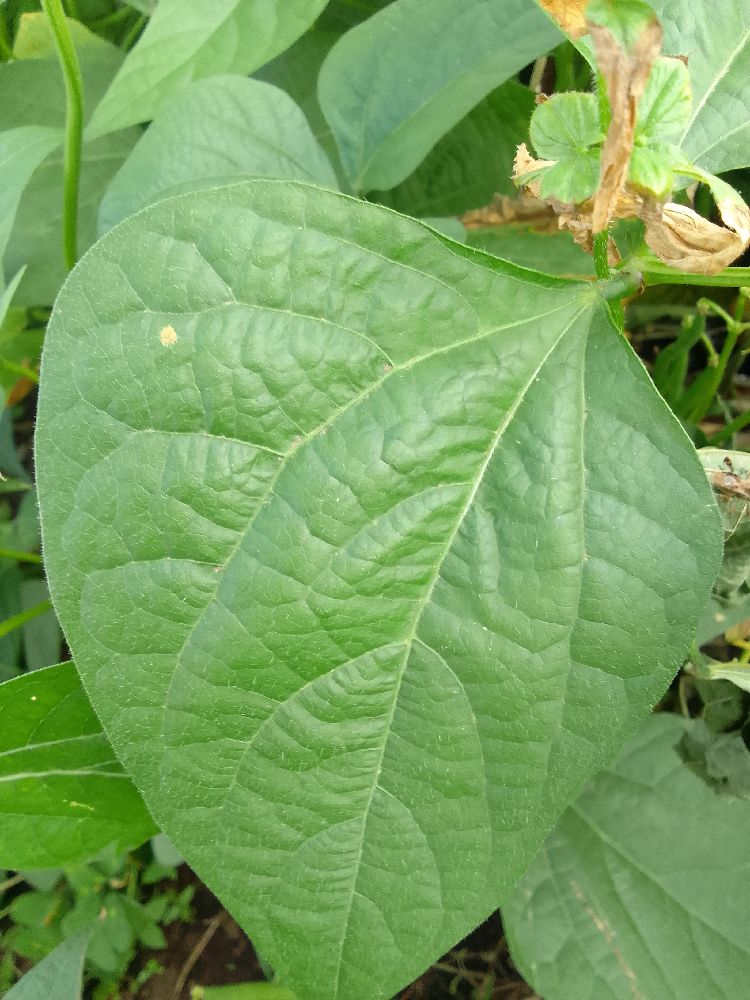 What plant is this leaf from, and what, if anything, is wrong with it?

common bean, healthy
